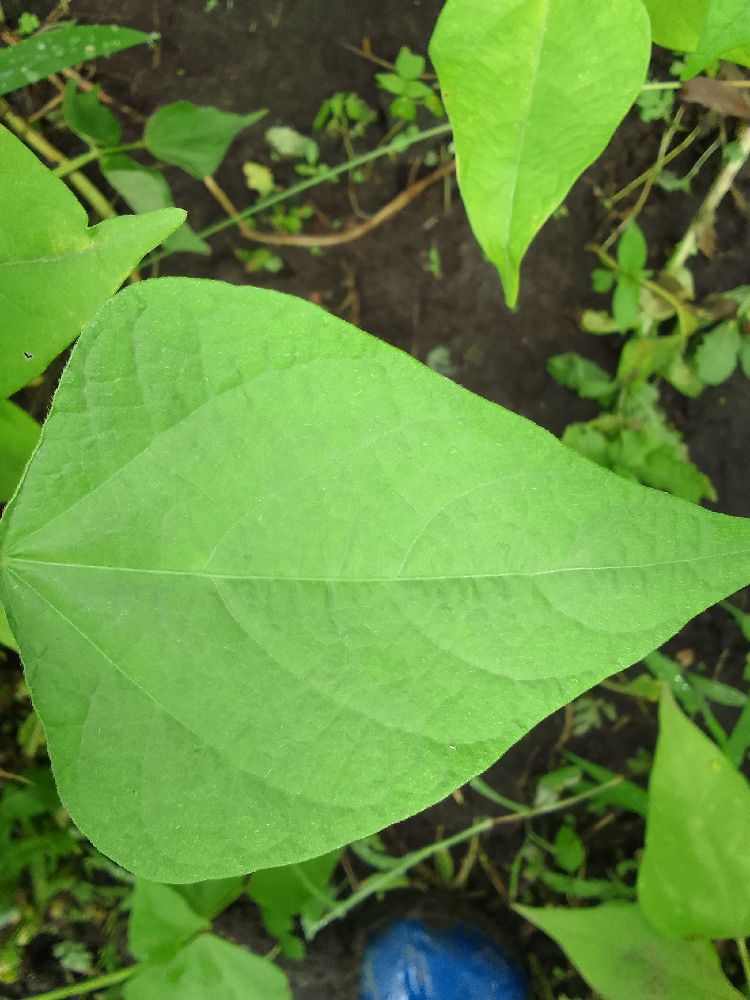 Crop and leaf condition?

common bean, healthy
